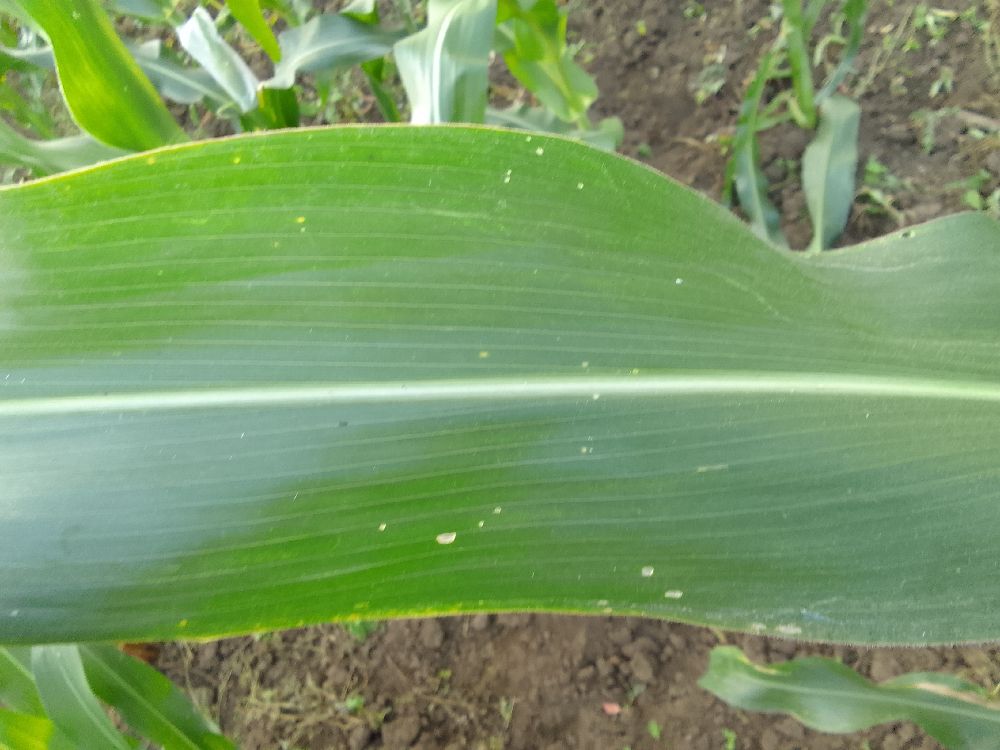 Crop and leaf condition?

maize, healthy
